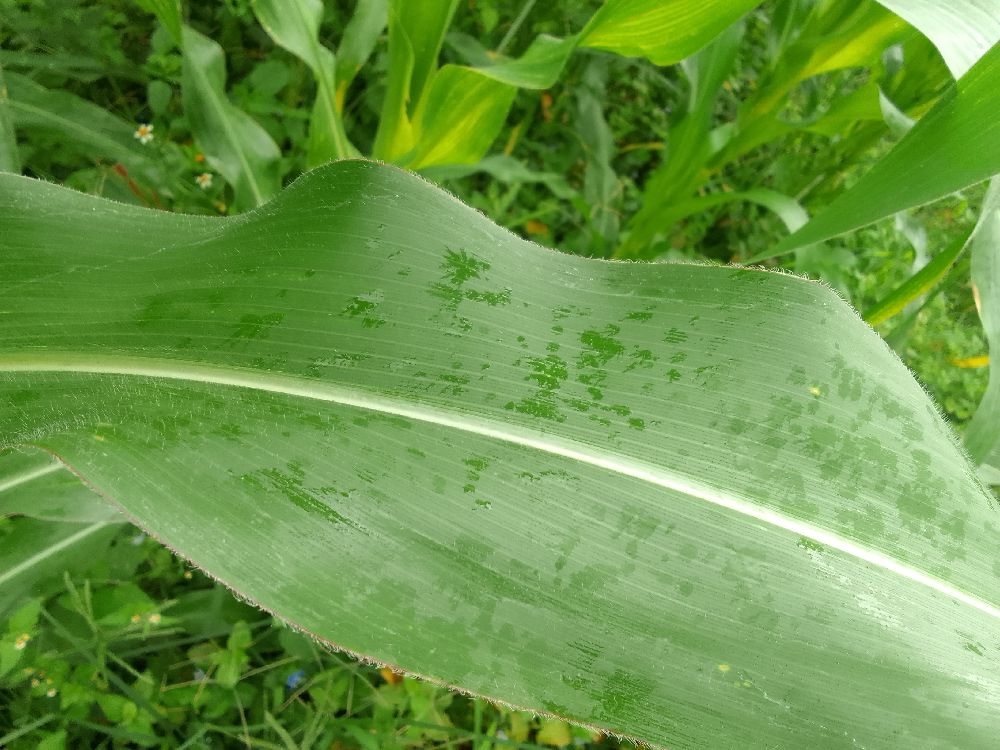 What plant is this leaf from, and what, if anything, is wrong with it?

maize, healthy
